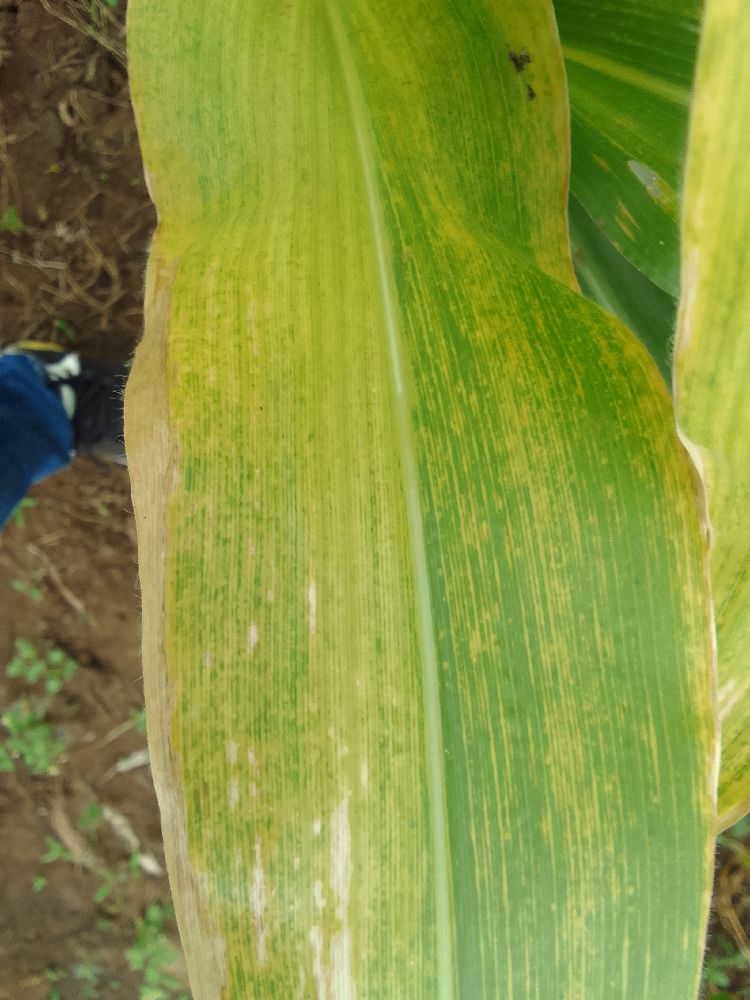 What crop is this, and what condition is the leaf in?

maize, maize lethal necrosis
